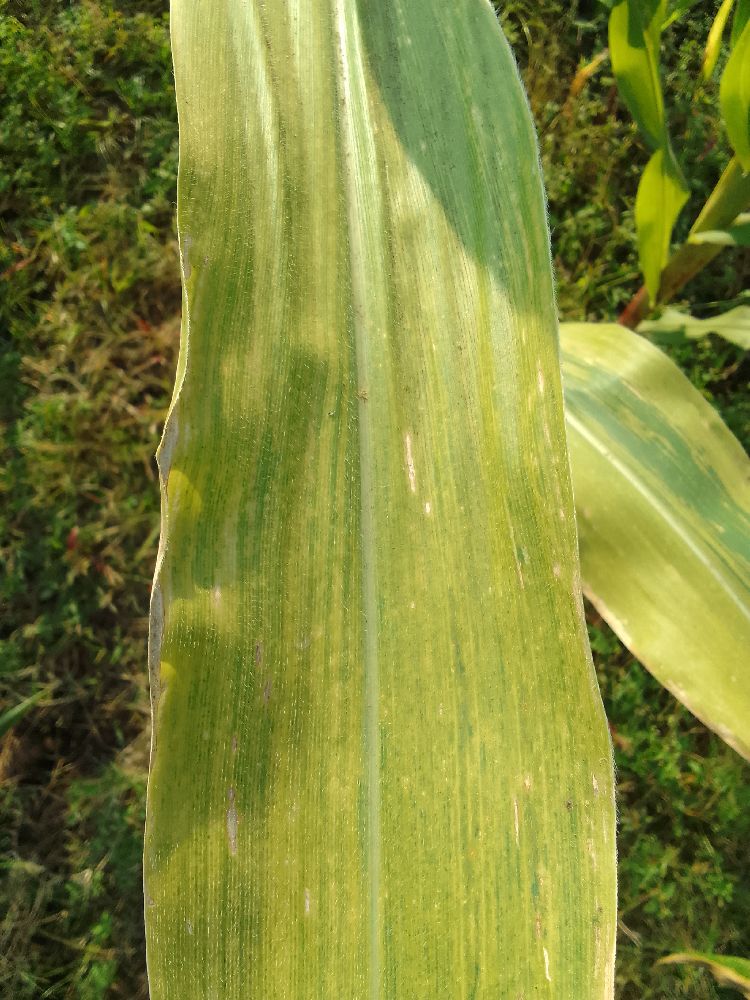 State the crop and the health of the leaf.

maize, maize lethal necrosis
